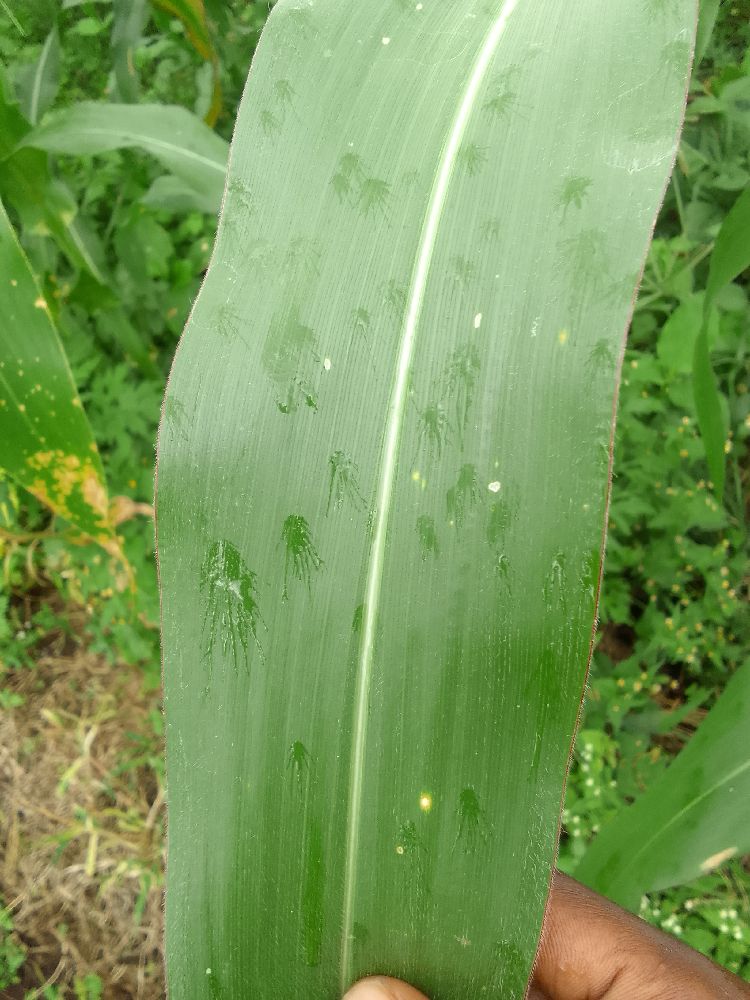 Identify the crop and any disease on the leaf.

maize, healthy
